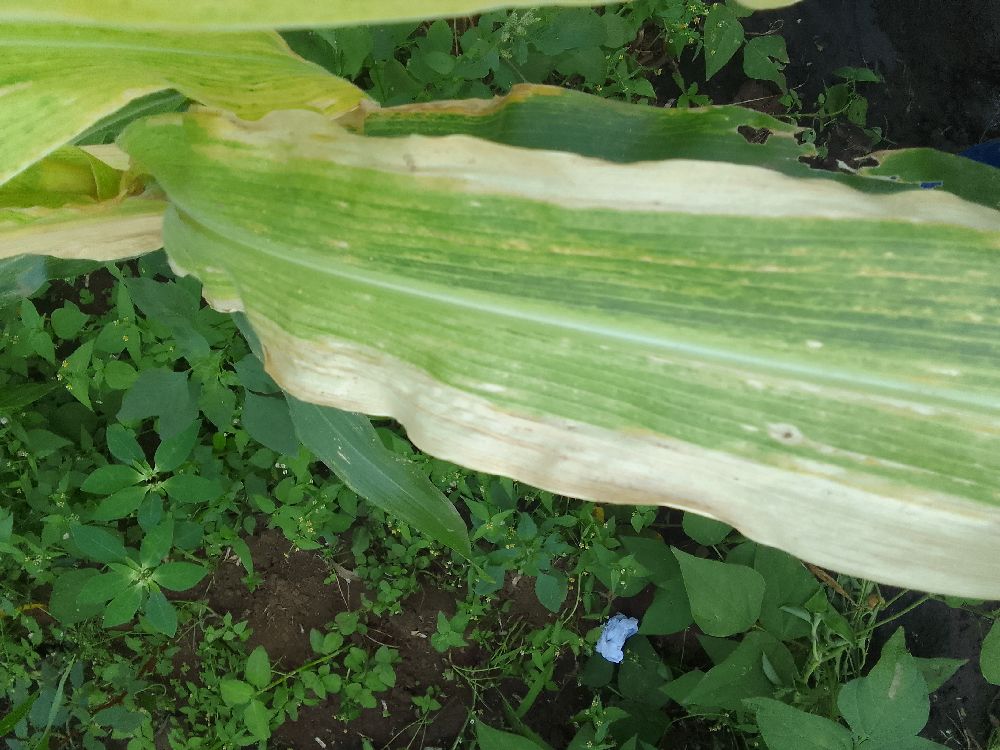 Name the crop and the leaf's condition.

maize, maize lethal necrosis
